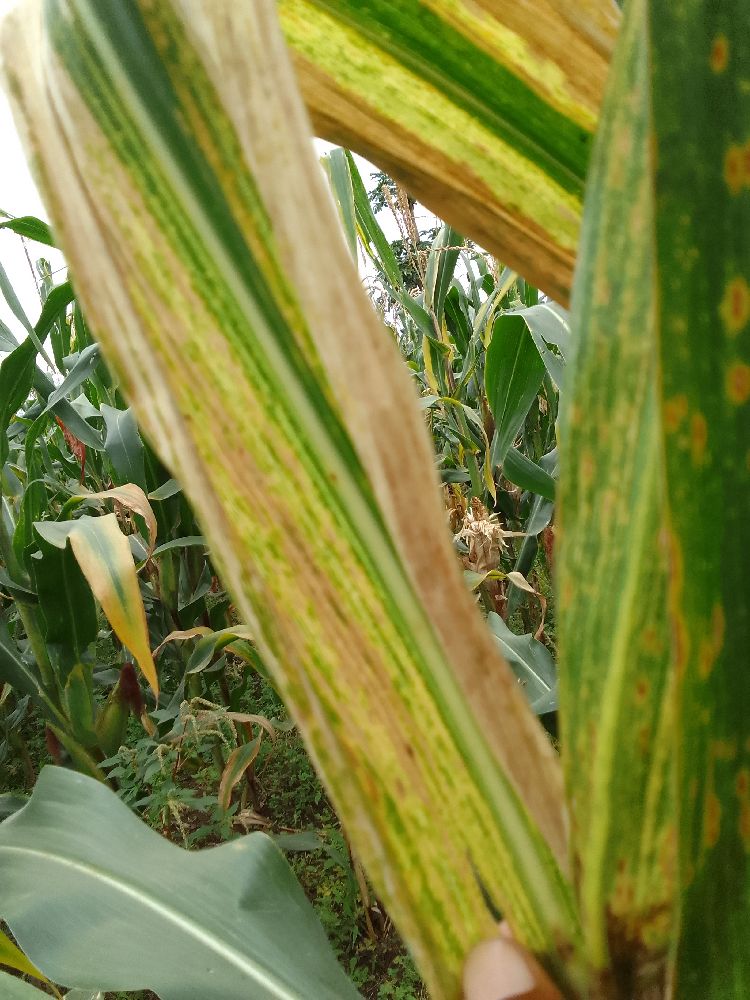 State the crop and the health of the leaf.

maize, maize lethal necrosis
